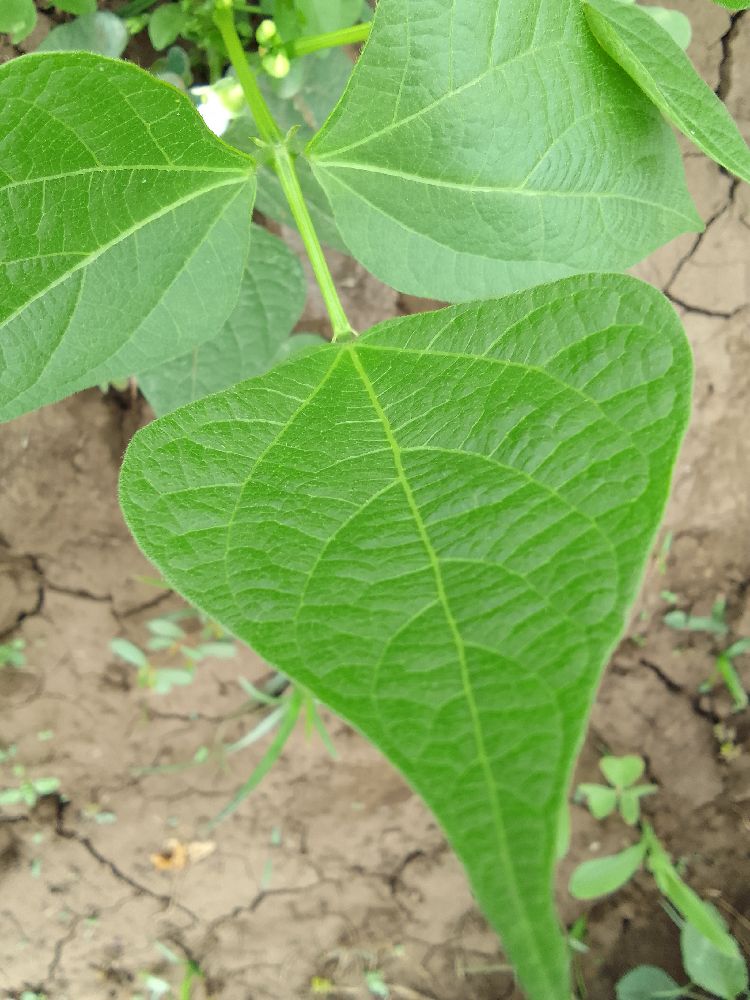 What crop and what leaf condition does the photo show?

common bean, healthy
